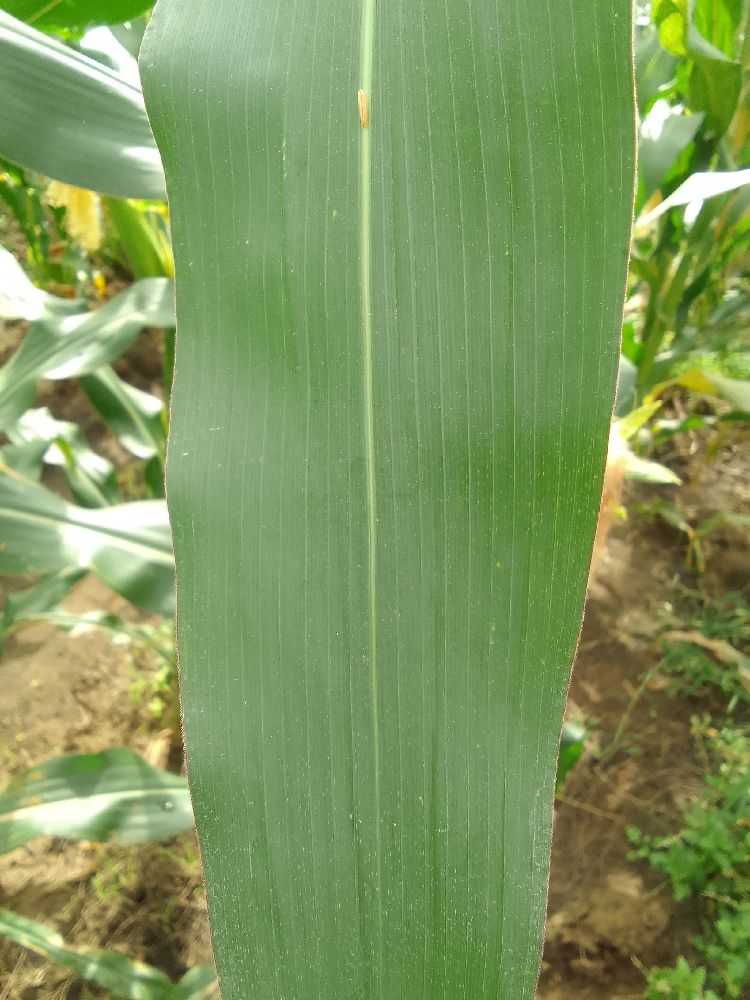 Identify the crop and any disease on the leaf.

maize, healthy
